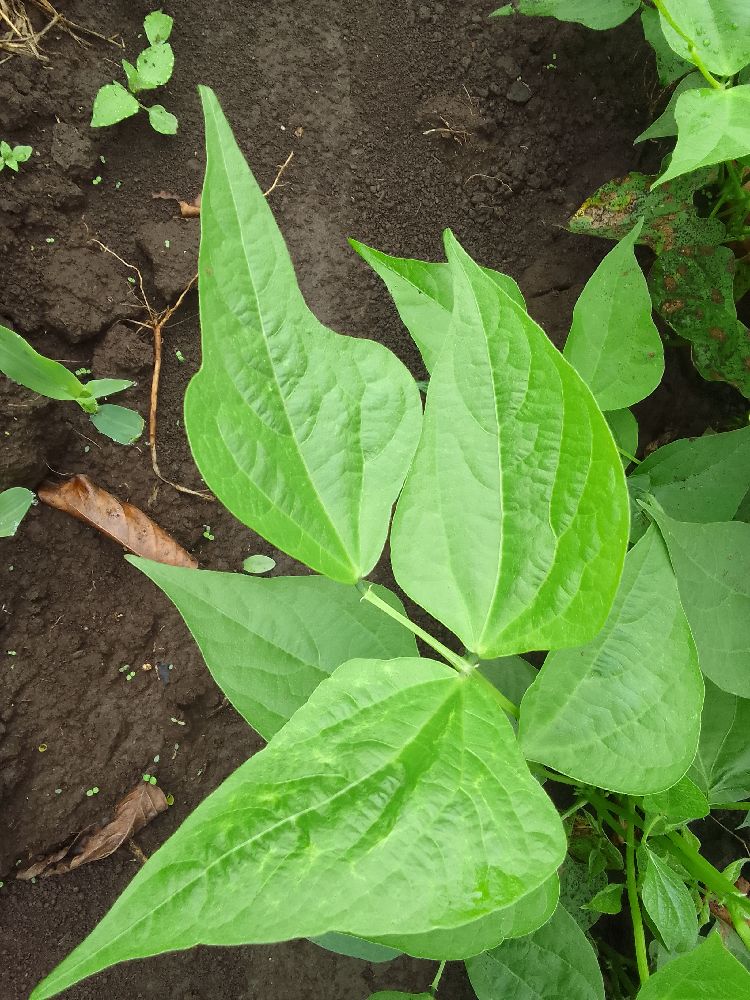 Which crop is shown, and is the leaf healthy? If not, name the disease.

common bean, healthy
